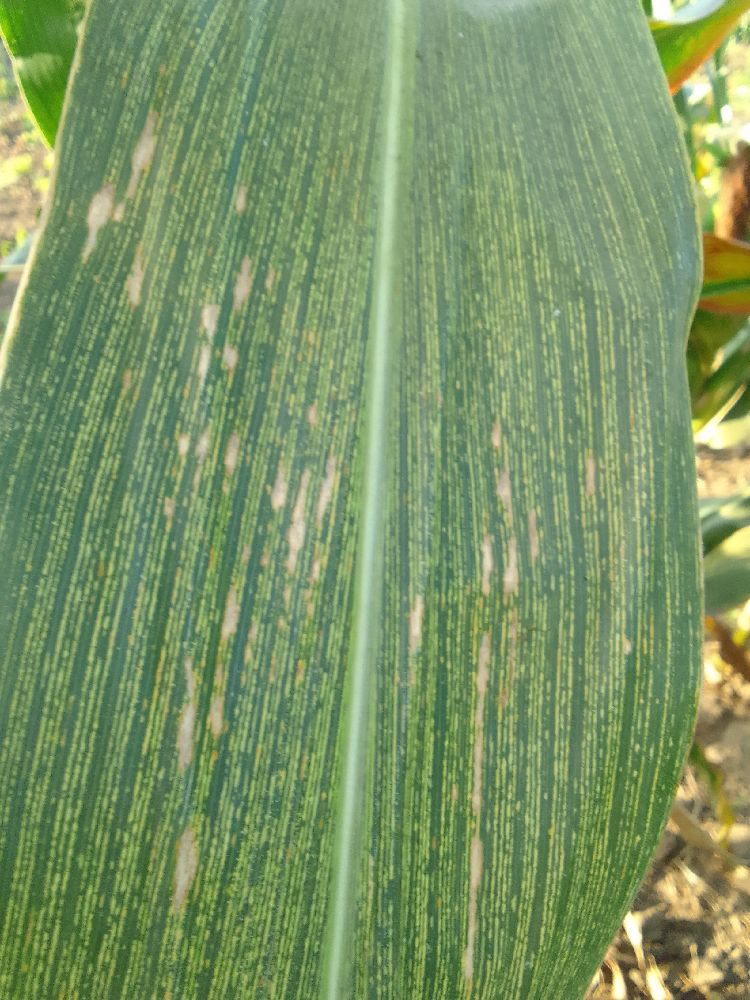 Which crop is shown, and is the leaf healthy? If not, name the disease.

maize, maize streak virus
